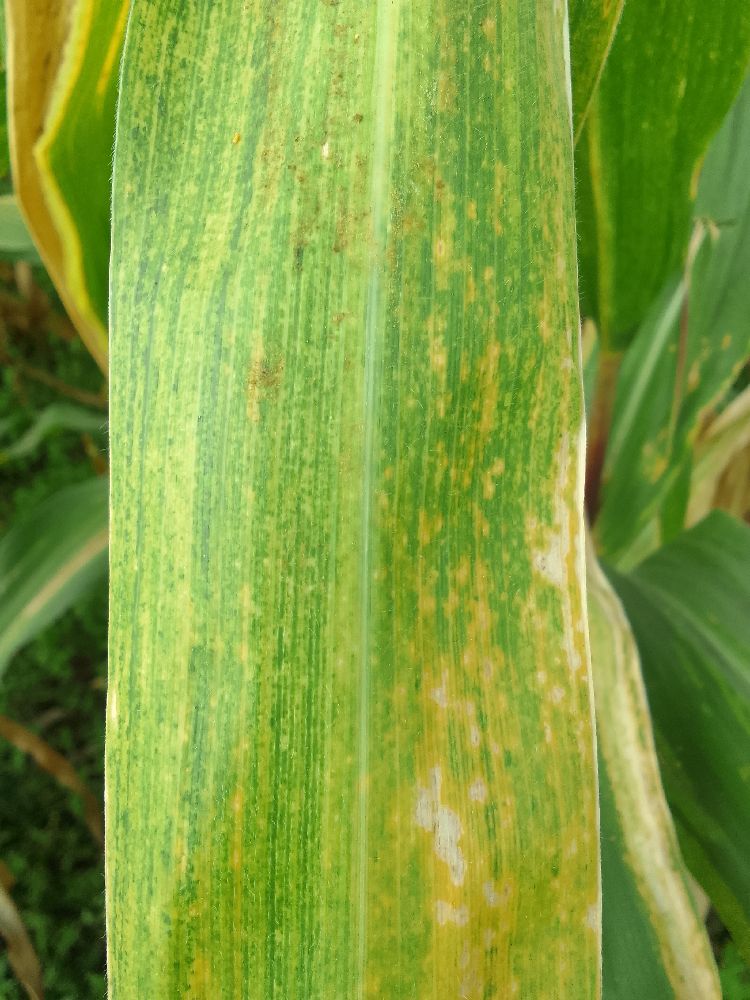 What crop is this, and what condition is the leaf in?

maize, maize lethal necrosis
